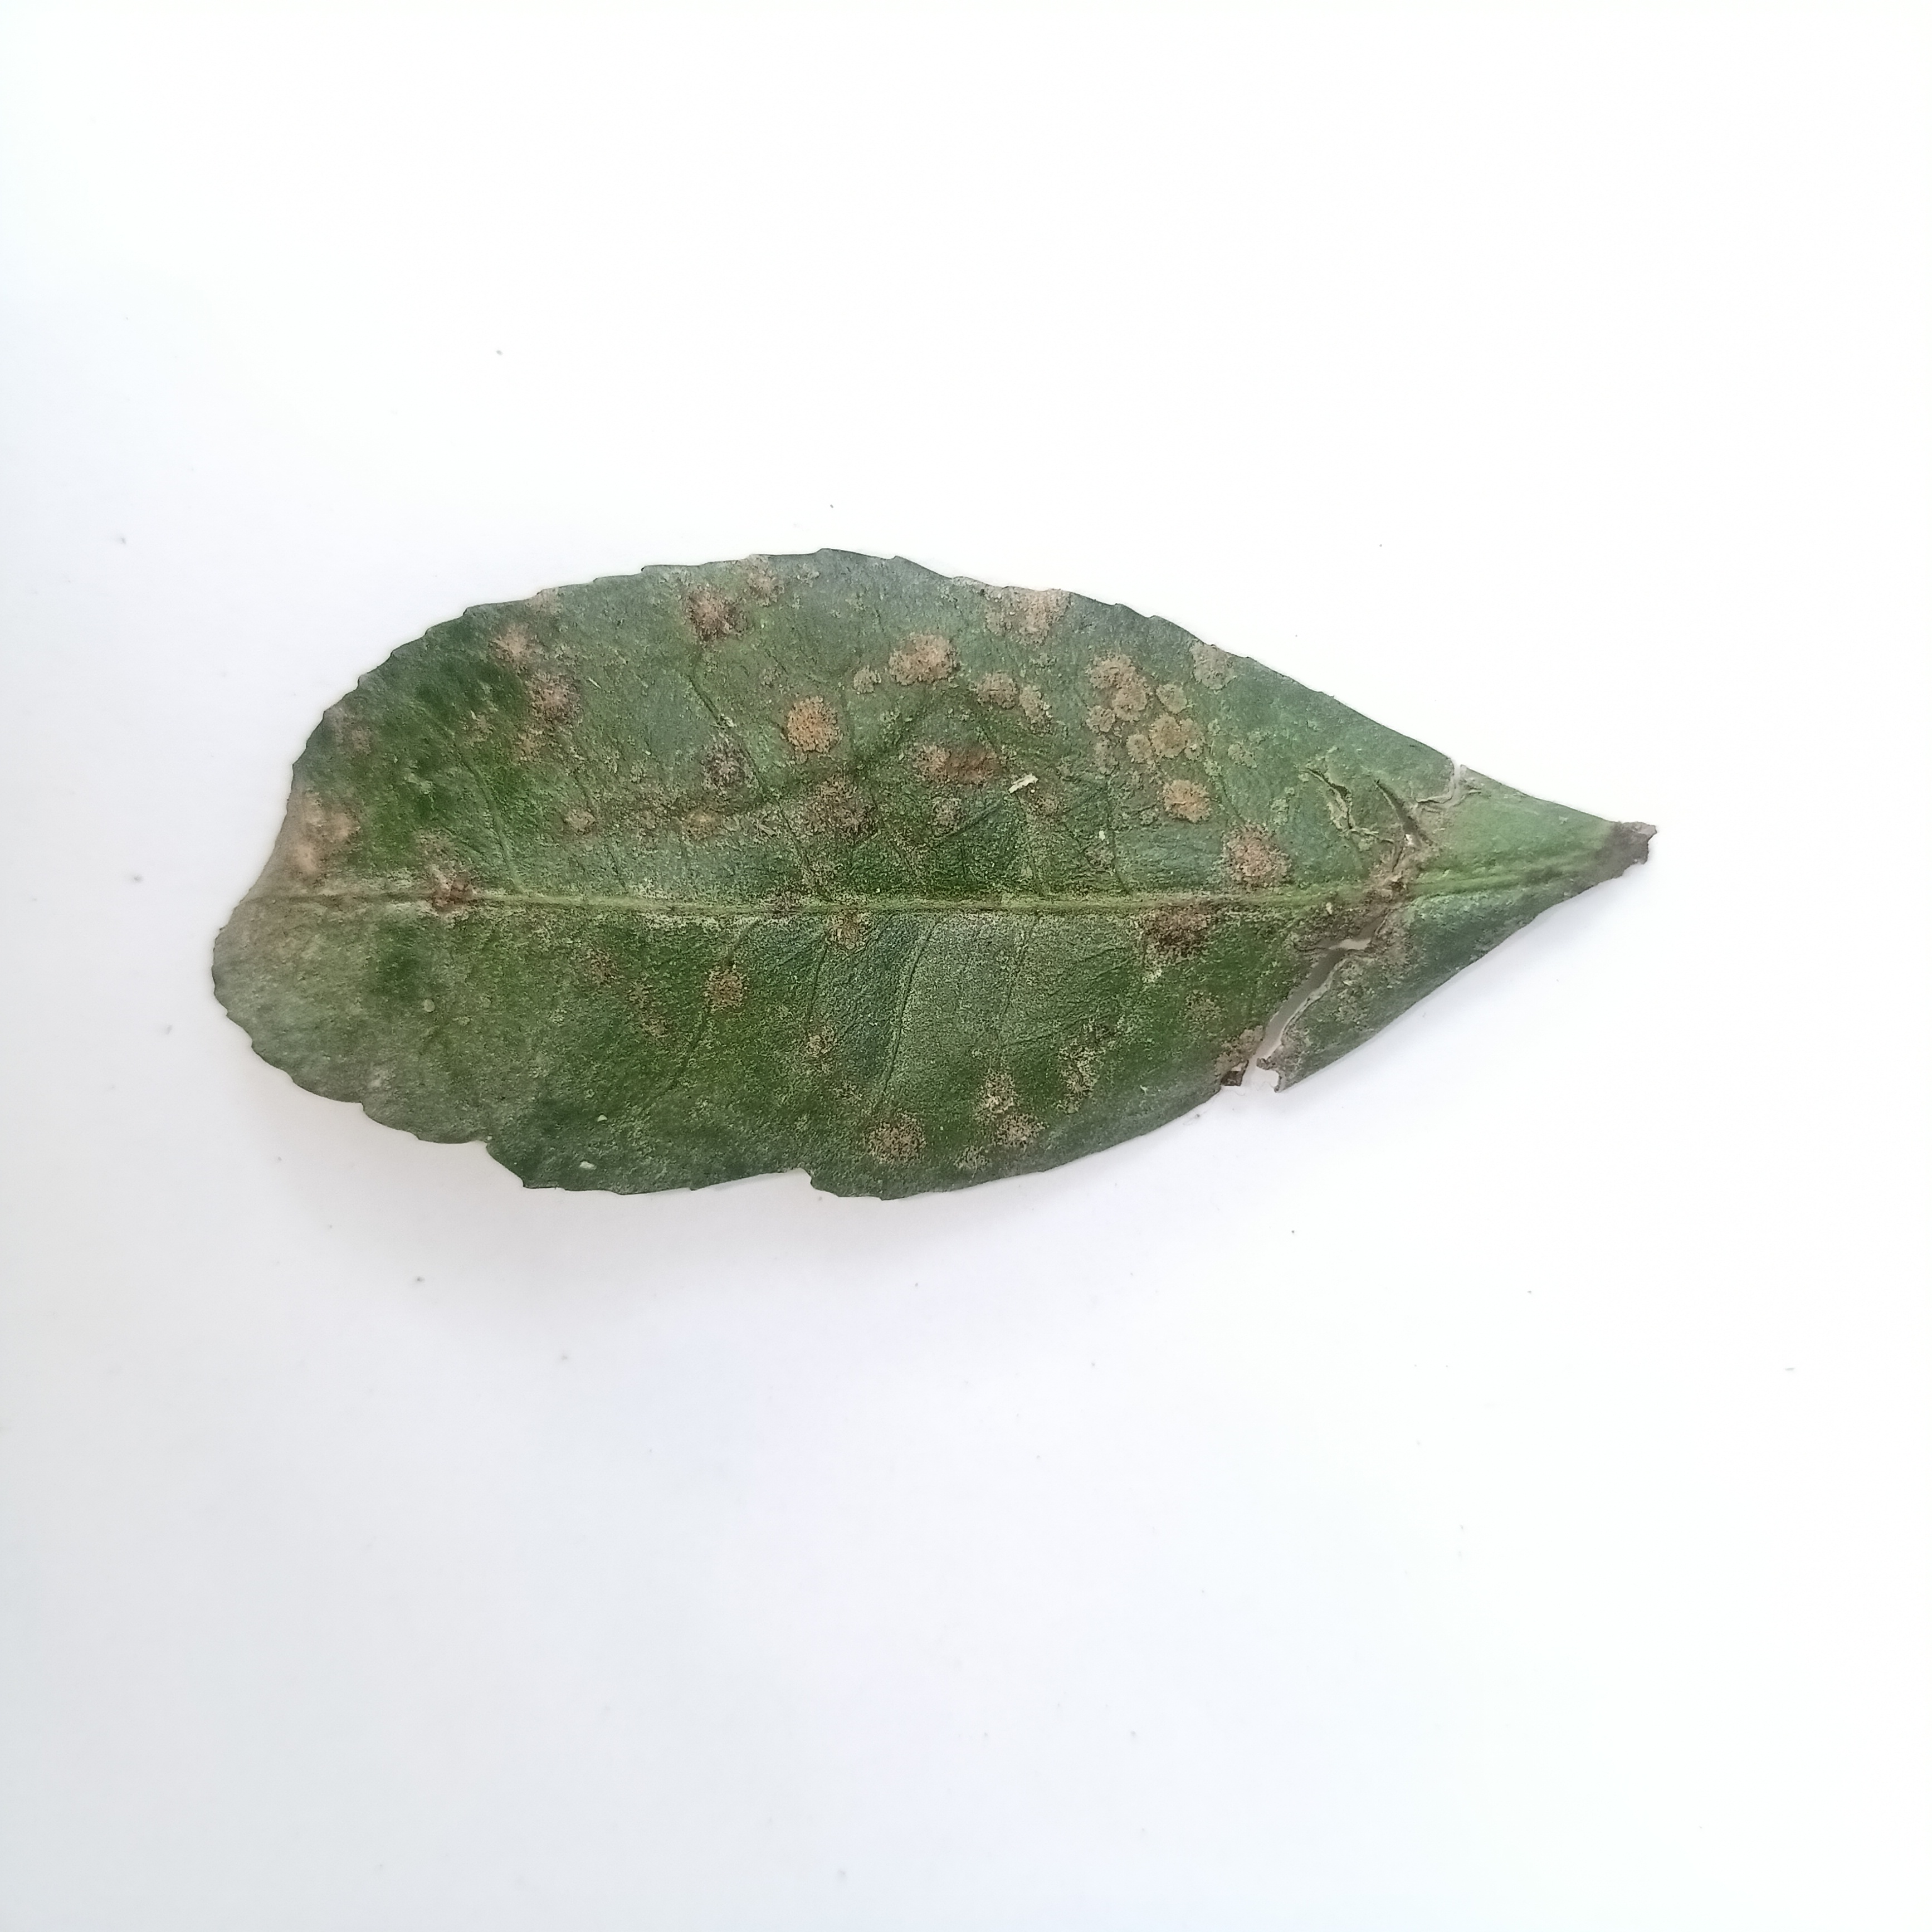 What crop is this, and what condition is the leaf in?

tea, algal leaf
